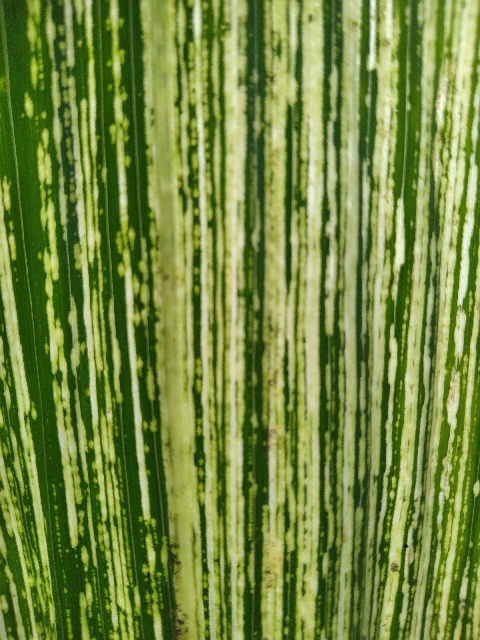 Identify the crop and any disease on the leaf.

maize, maize streak virus
